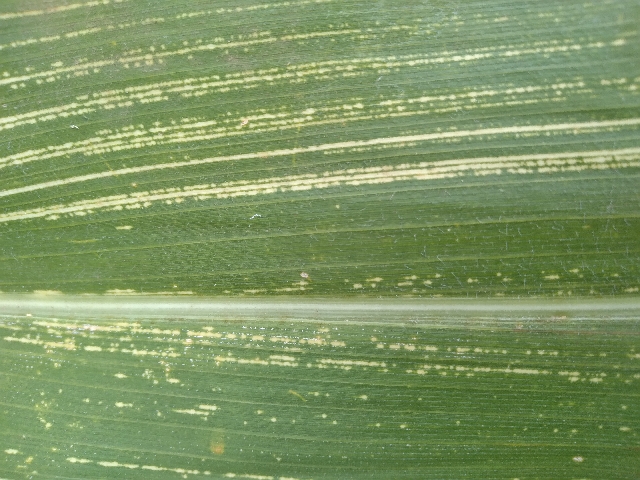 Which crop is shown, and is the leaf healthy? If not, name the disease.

maize, maize streak virus
